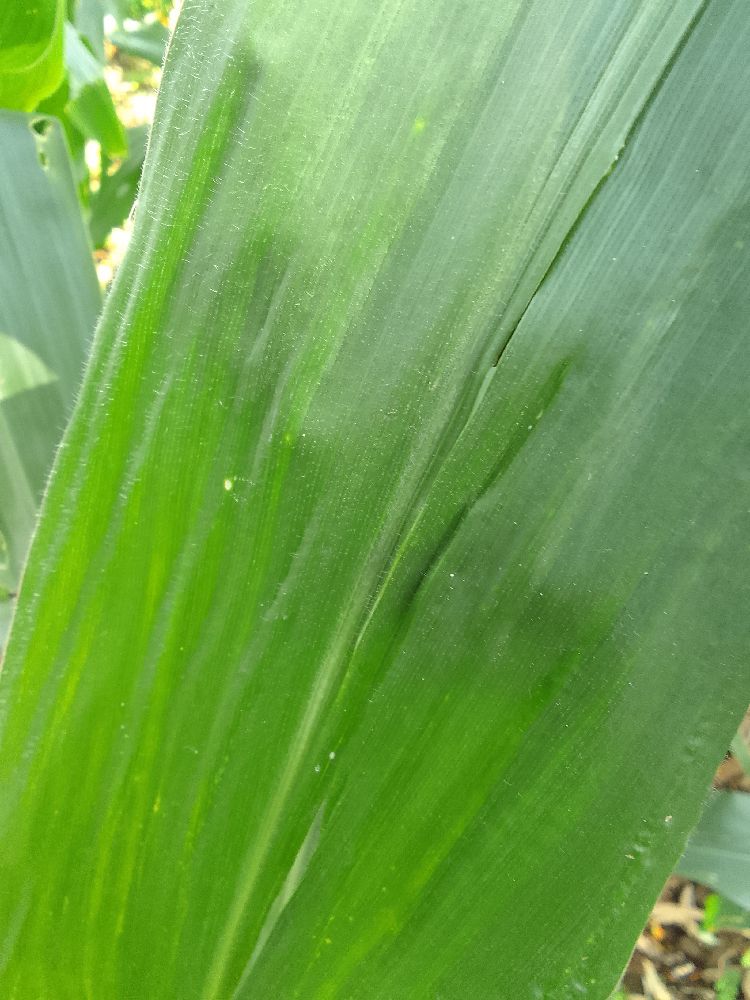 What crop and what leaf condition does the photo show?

maize, healthy
